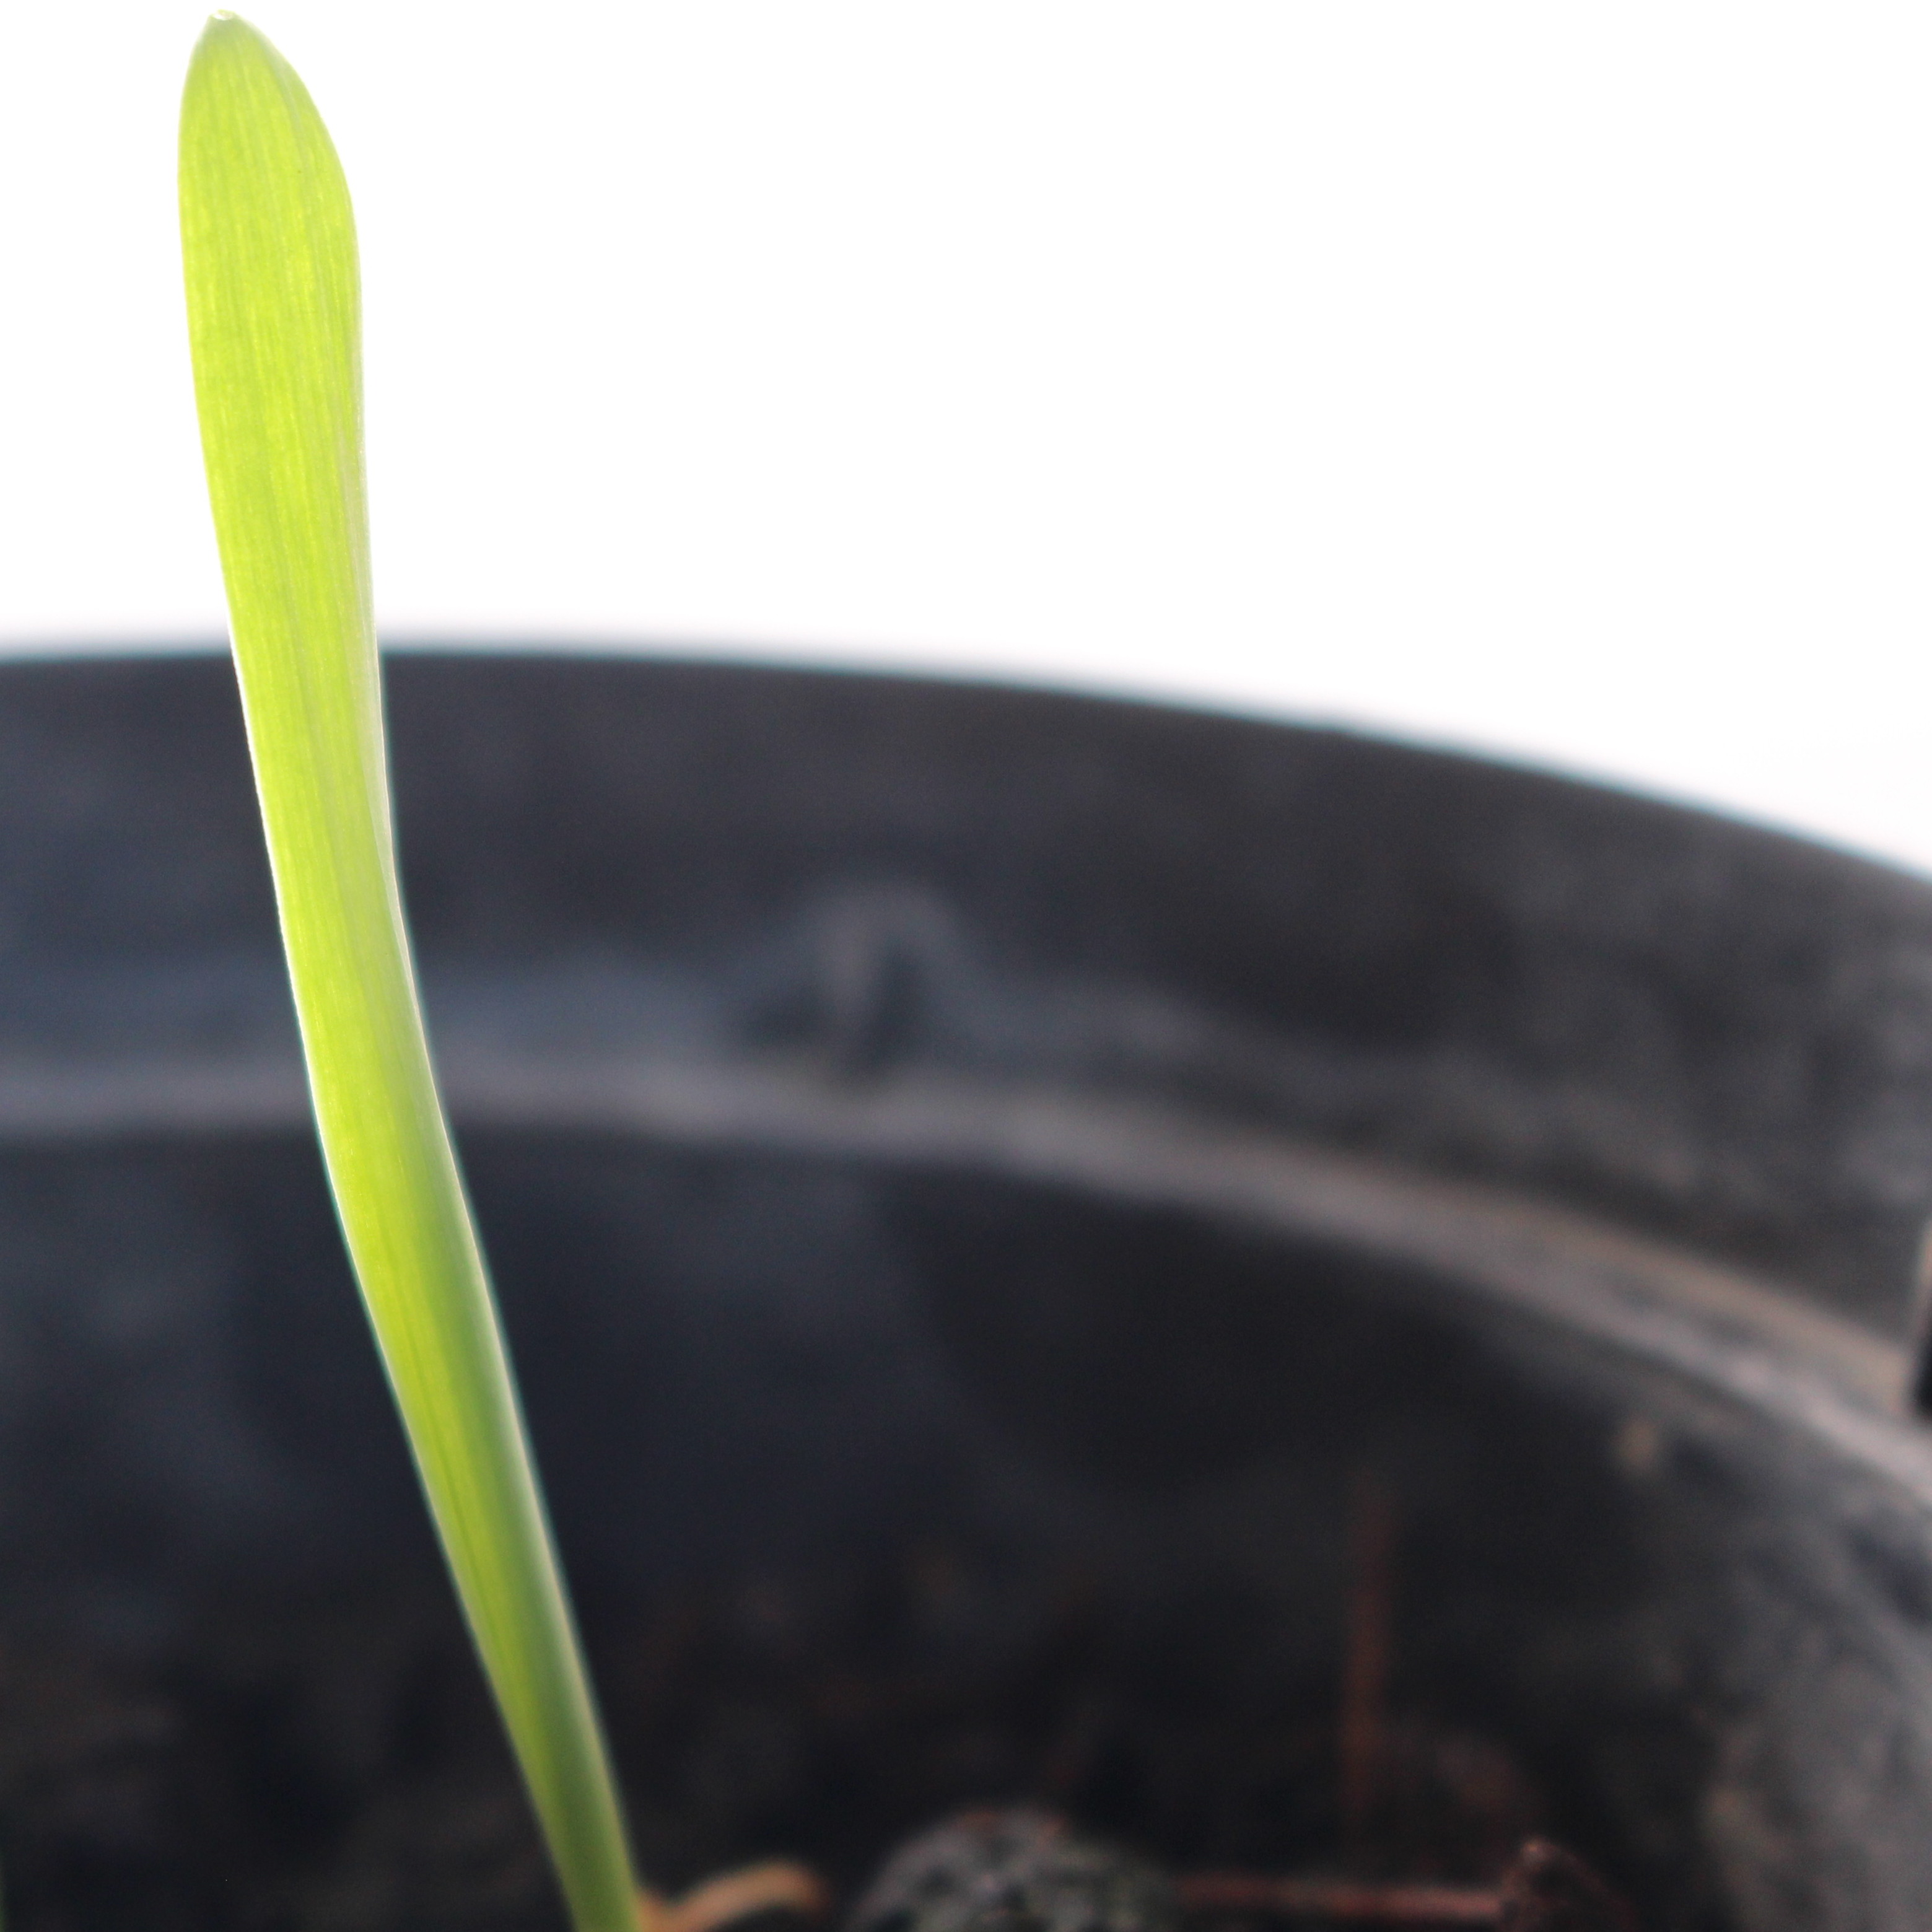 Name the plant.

Avena sterilis
